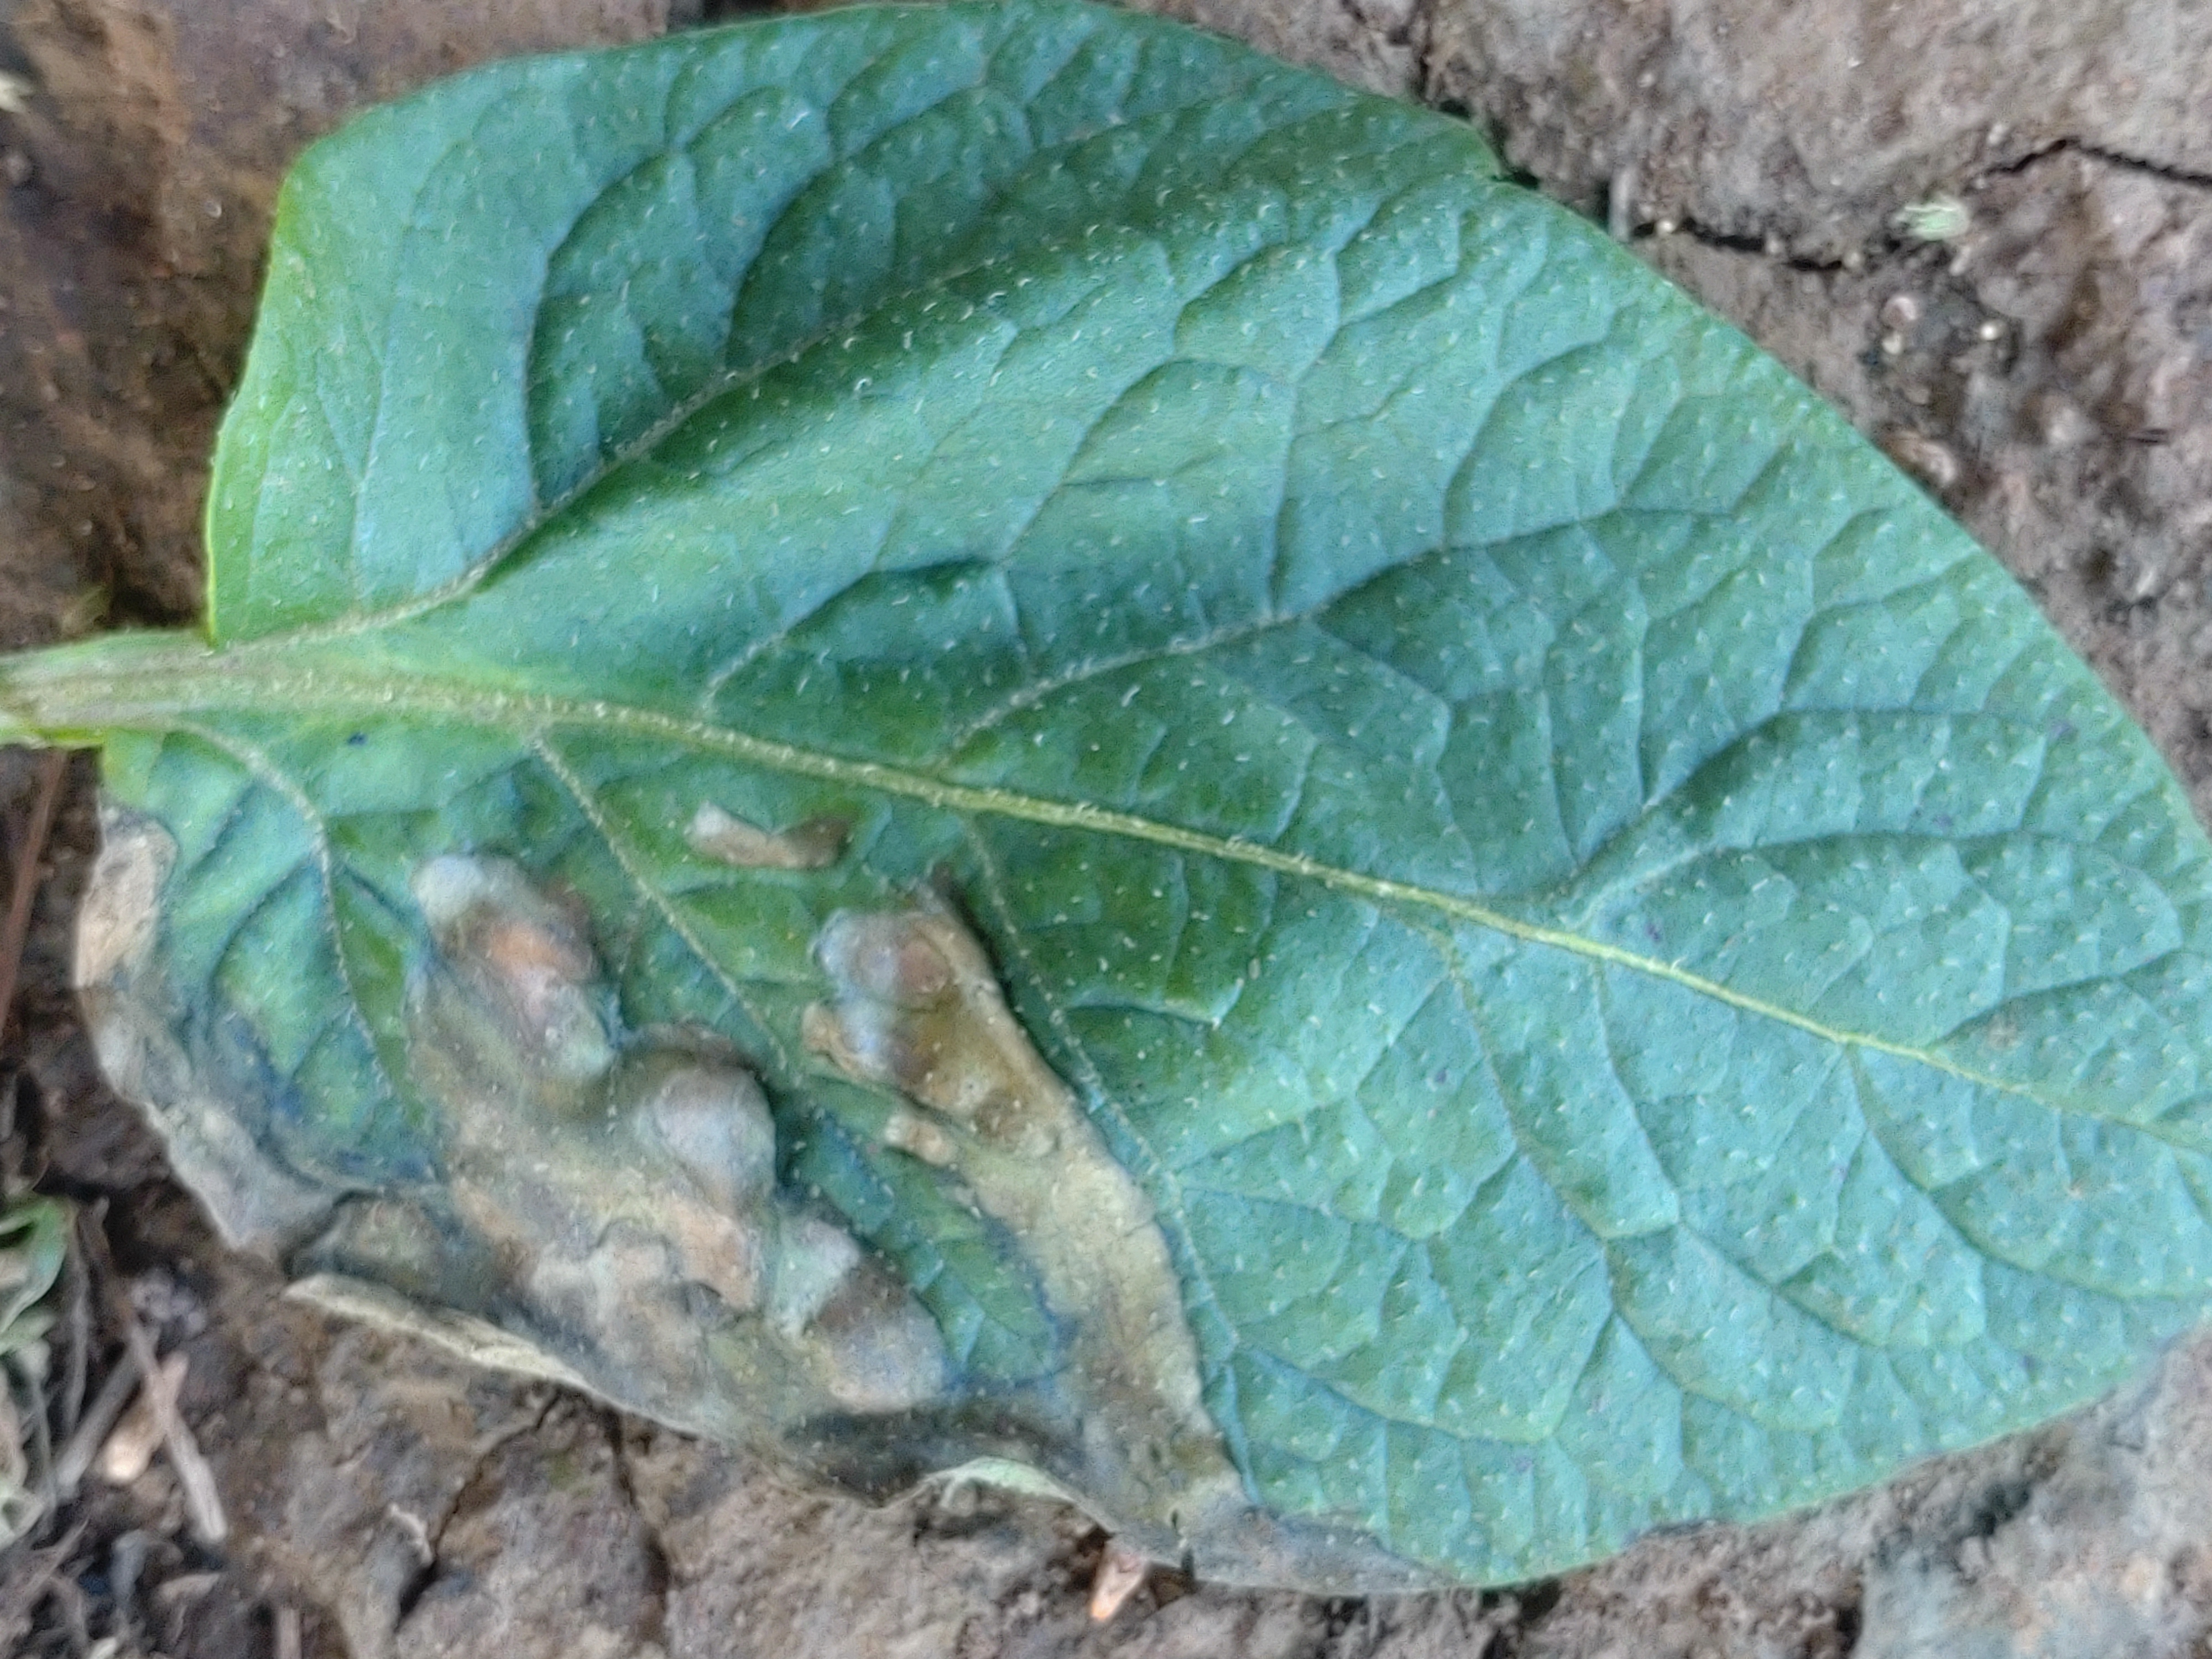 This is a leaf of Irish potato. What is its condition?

early blight
